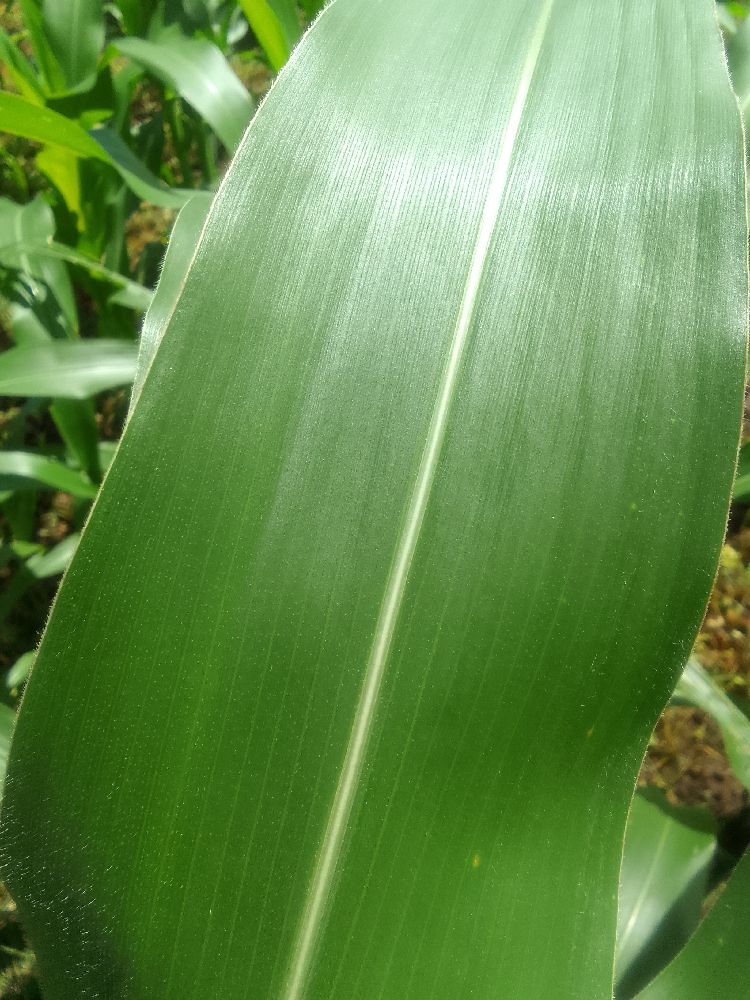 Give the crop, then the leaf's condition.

maize, healthy
